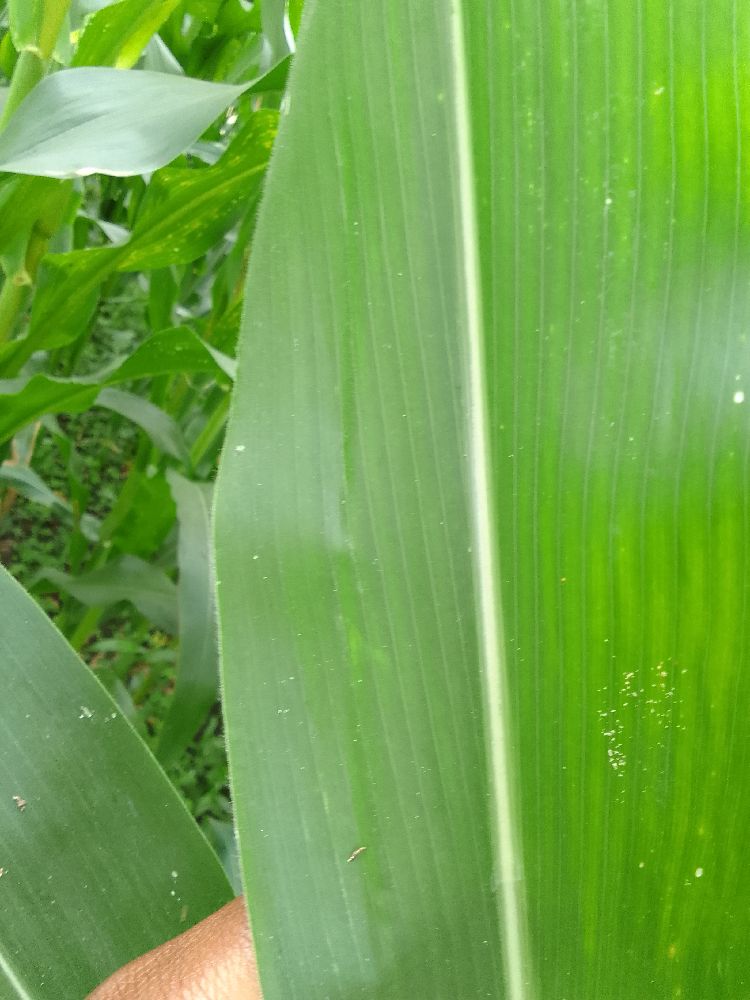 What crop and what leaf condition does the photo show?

maize, healthy
